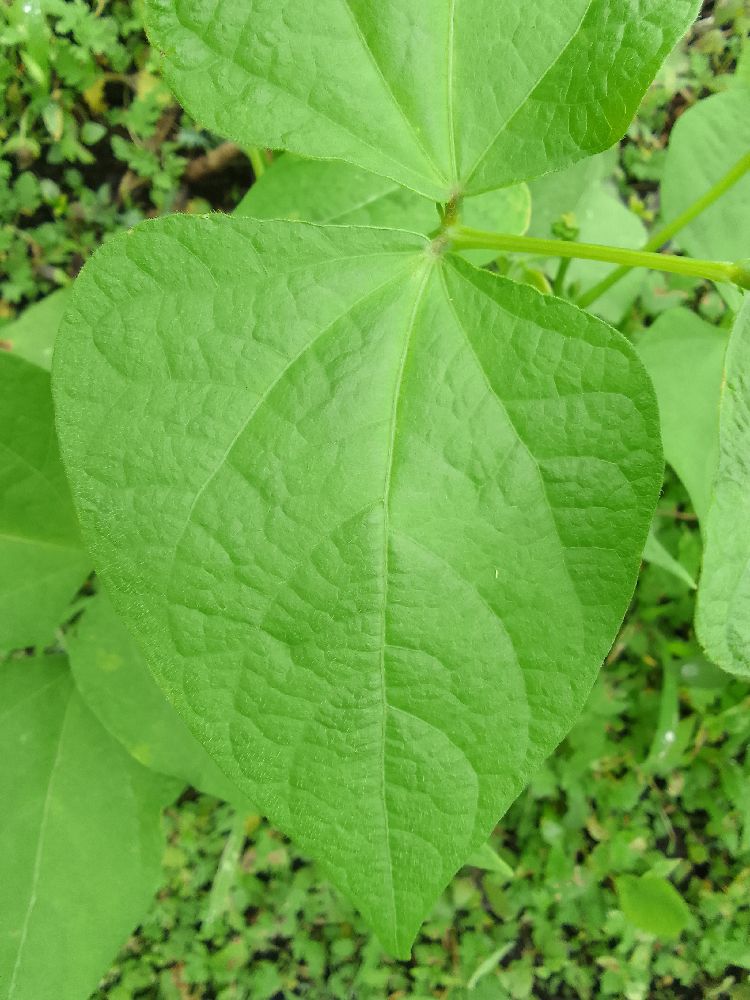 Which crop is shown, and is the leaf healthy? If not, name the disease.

common bean, healthy
